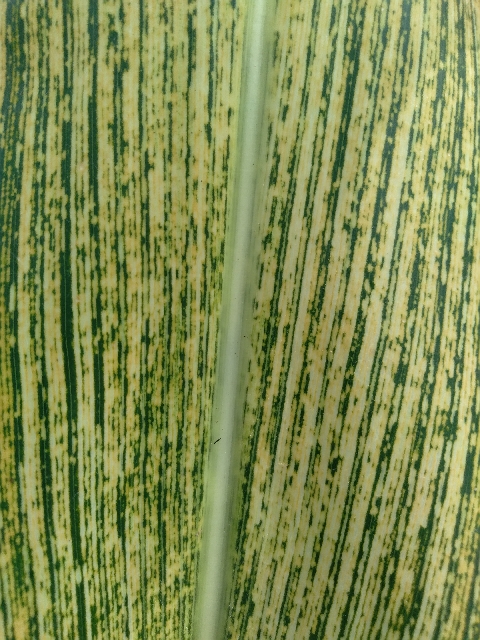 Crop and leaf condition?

maize, maize streak virus
